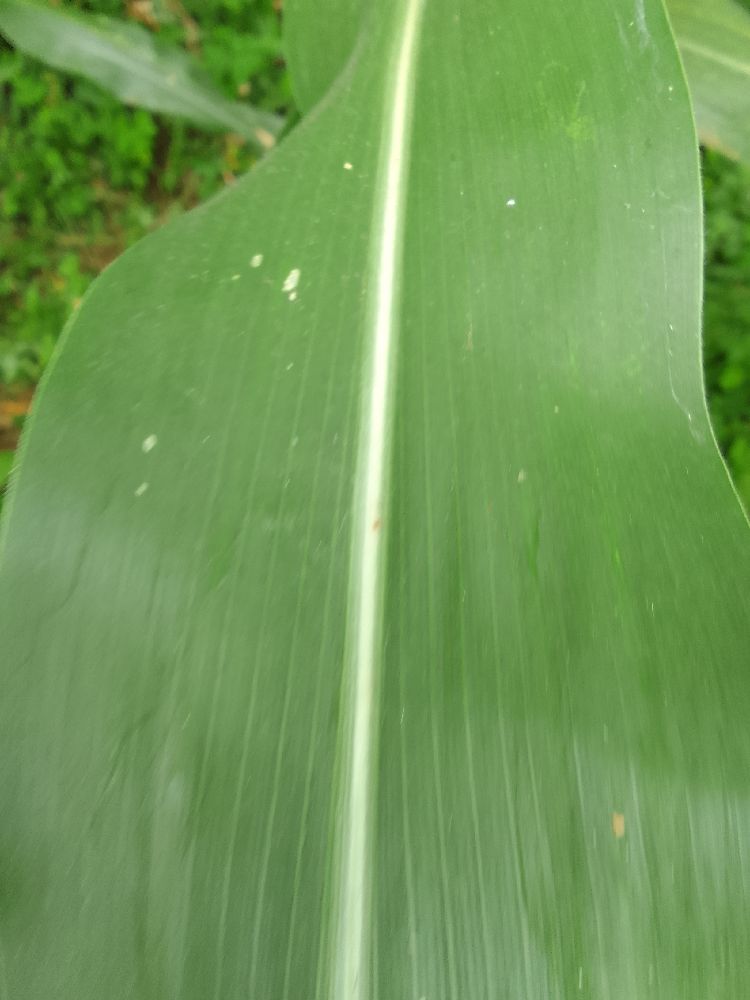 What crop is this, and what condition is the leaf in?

maize, healthy
